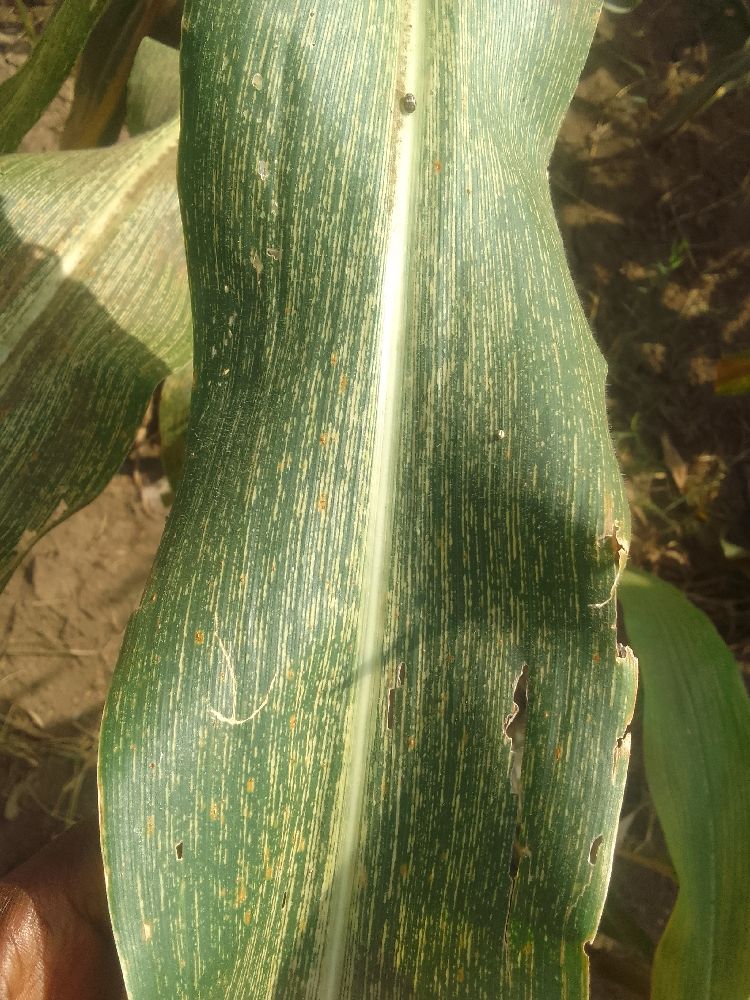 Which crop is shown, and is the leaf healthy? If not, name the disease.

maize, maize streak virus
